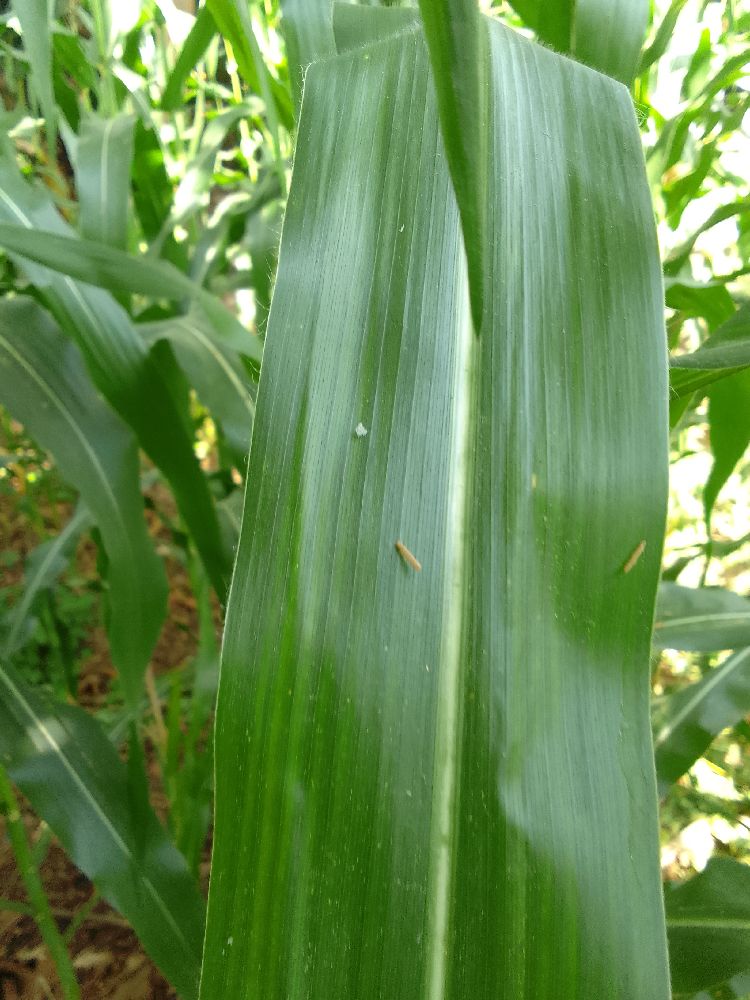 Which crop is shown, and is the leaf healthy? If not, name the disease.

maize, healthy
